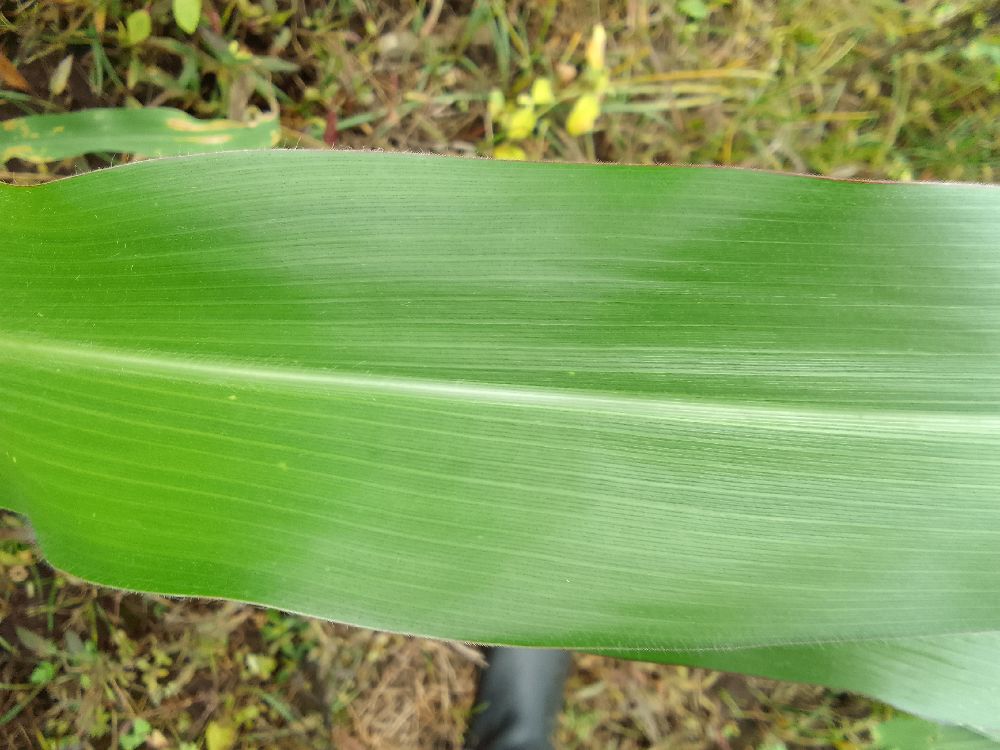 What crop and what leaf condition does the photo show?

maize, healthy
